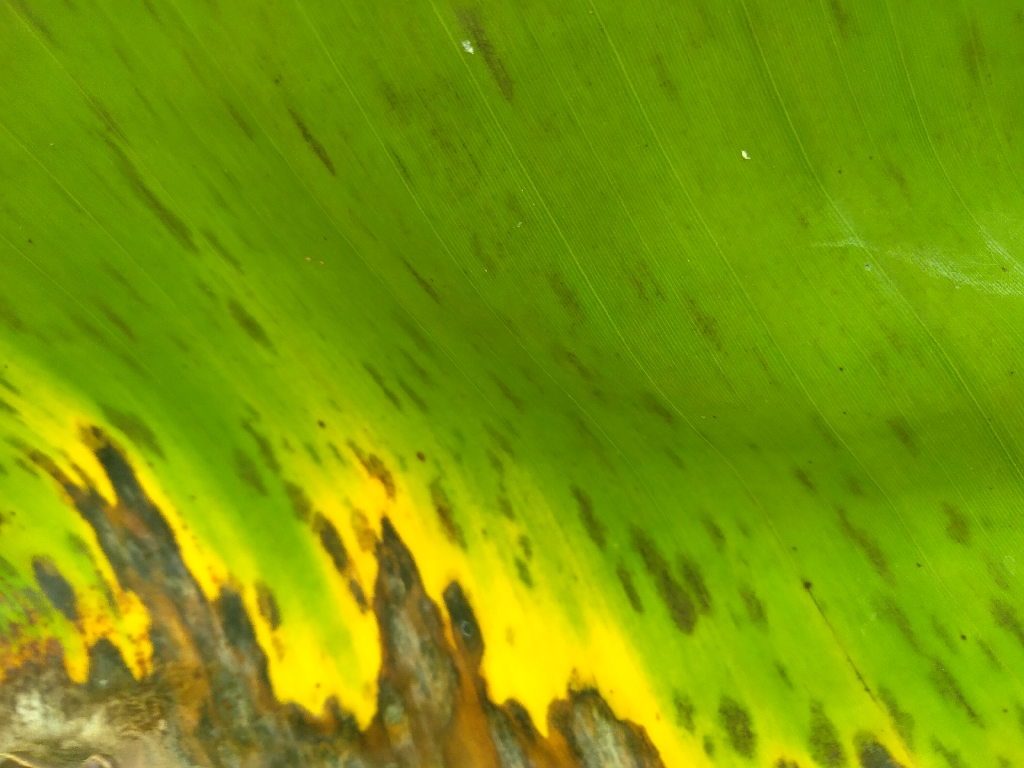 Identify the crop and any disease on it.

banana, black sigatoka
